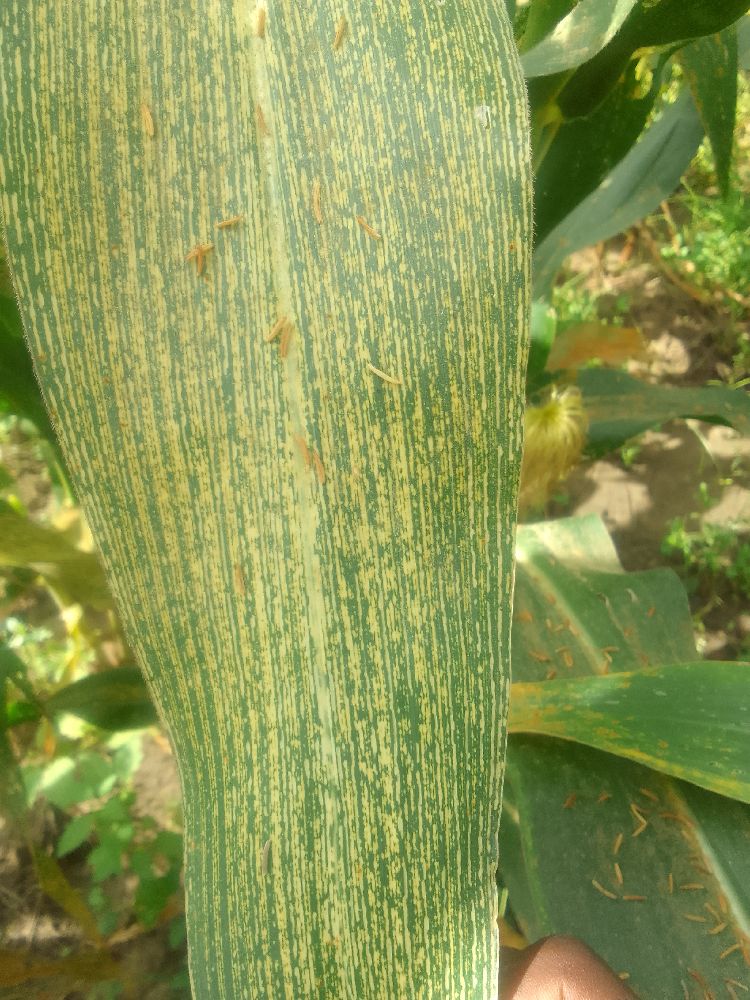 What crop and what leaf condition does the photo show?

maize, maize streak virus
